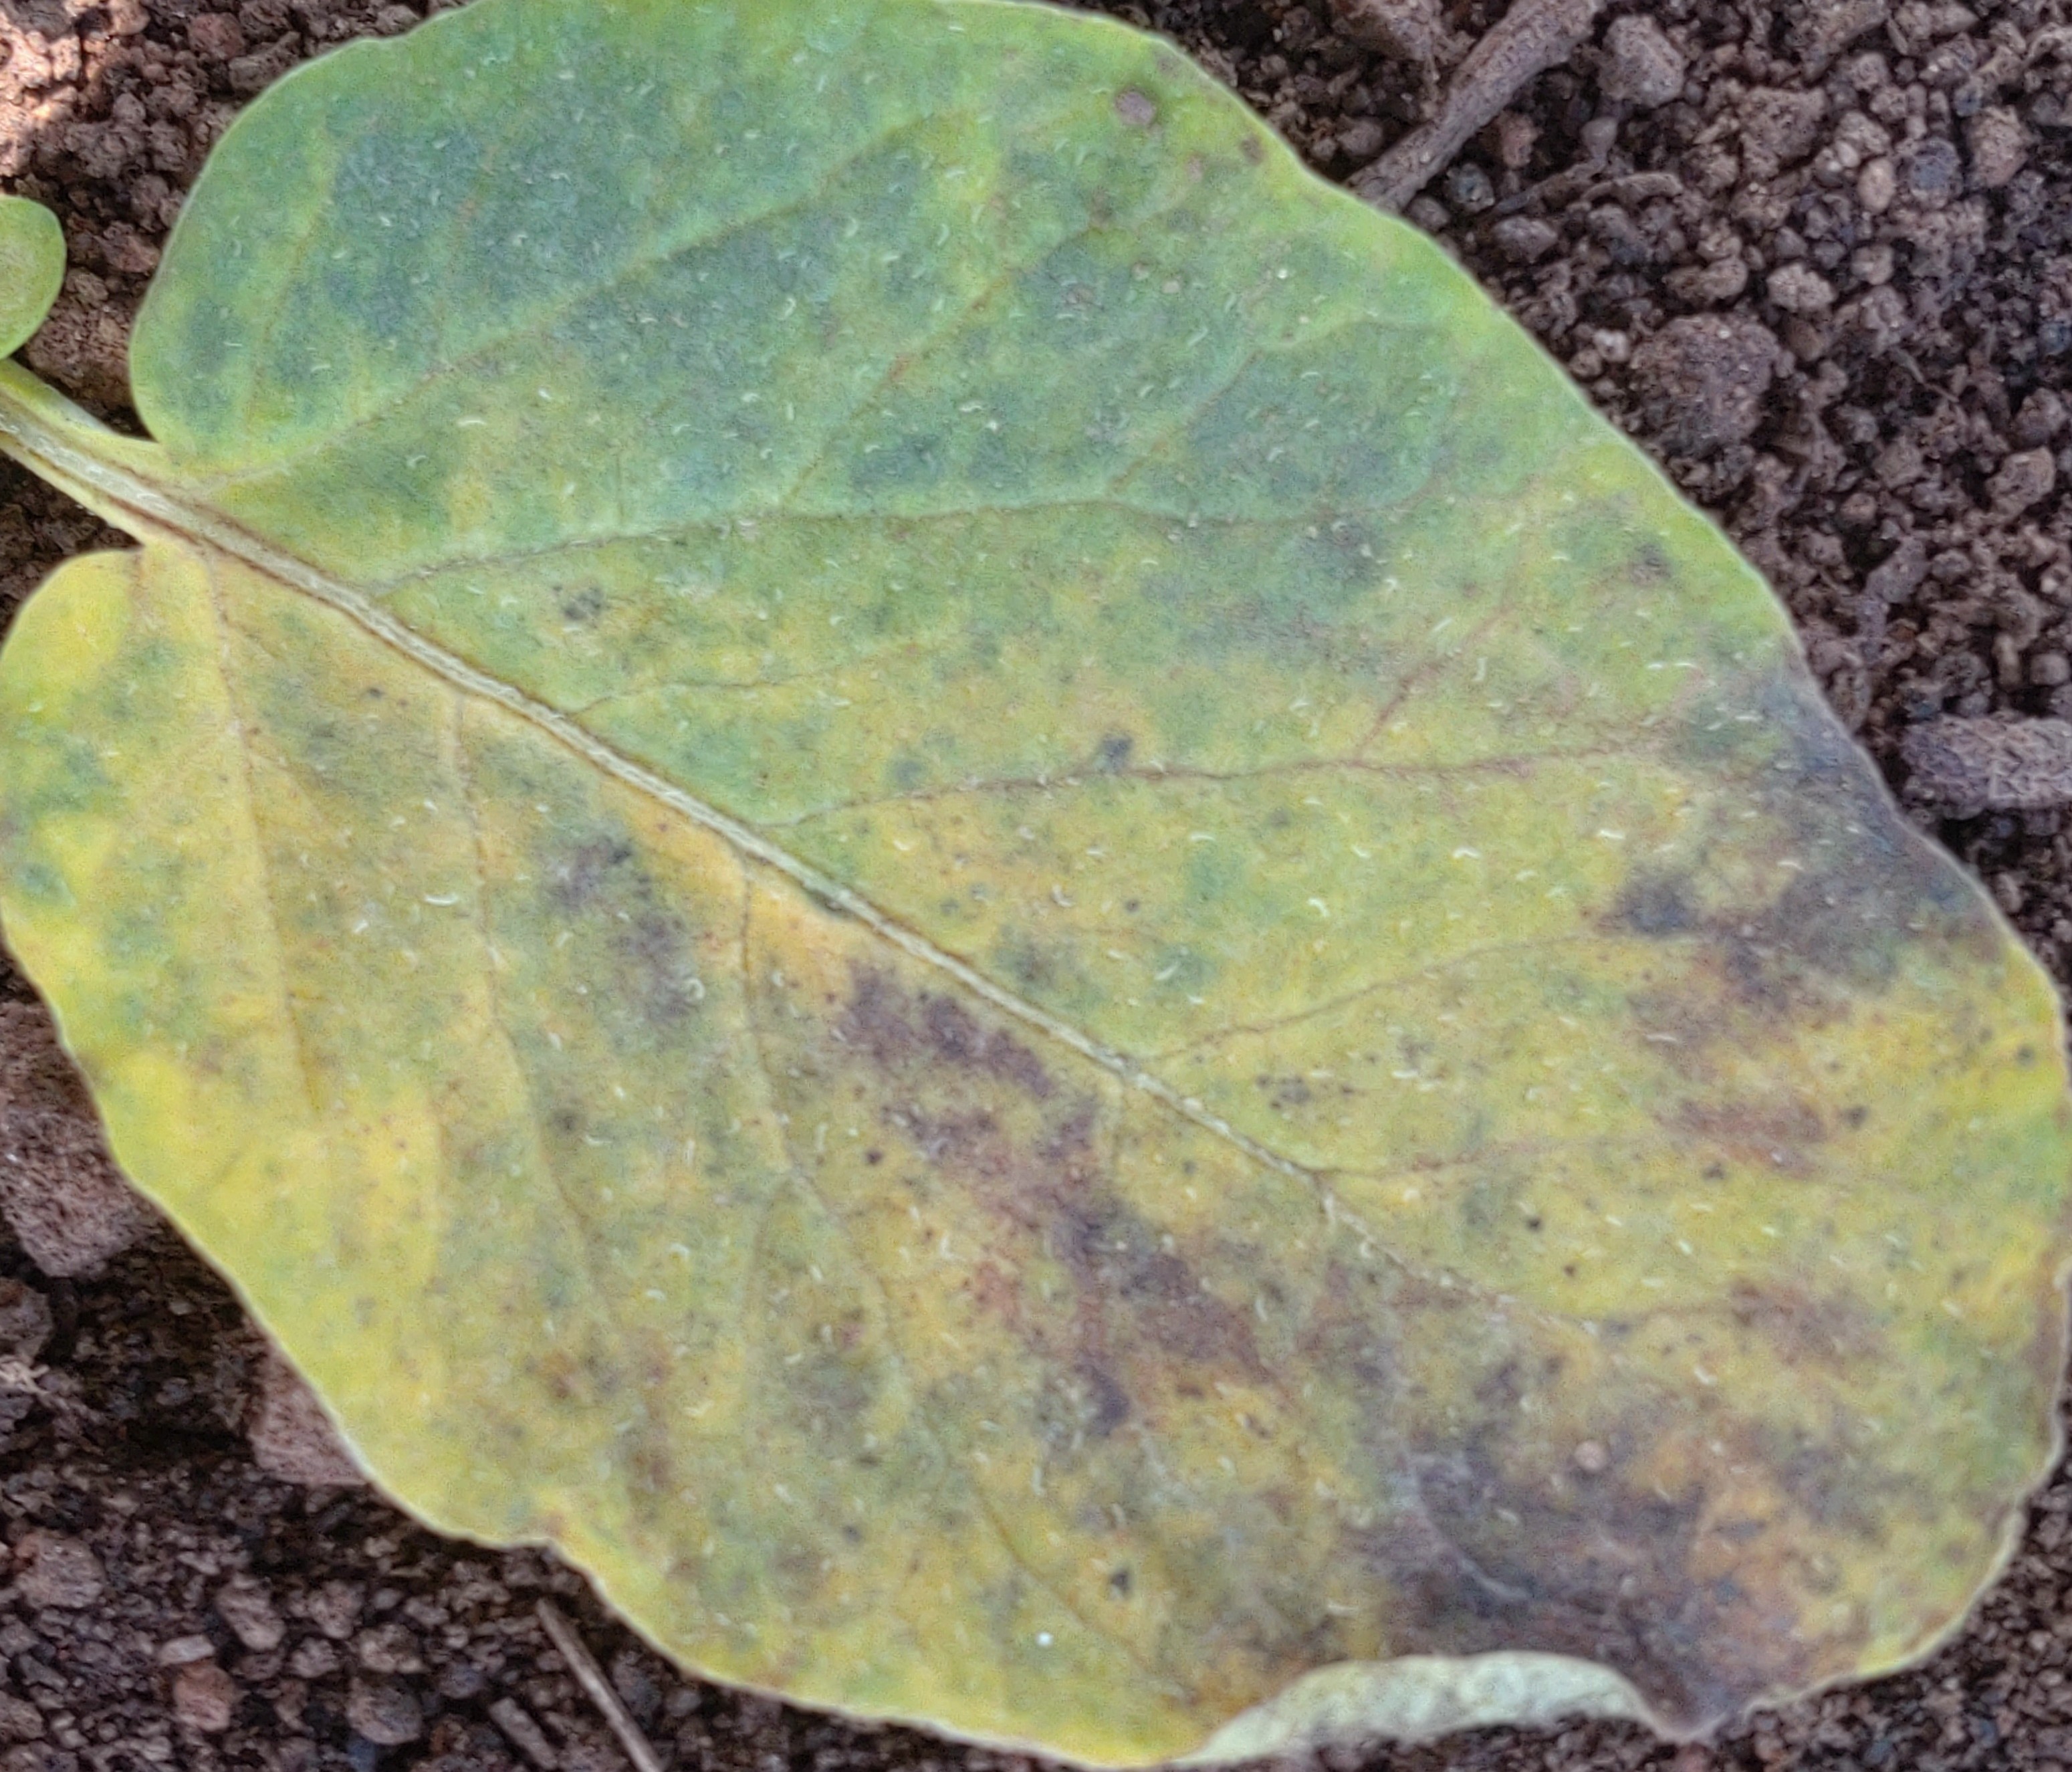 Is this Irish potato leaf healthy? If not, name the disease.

late blight
